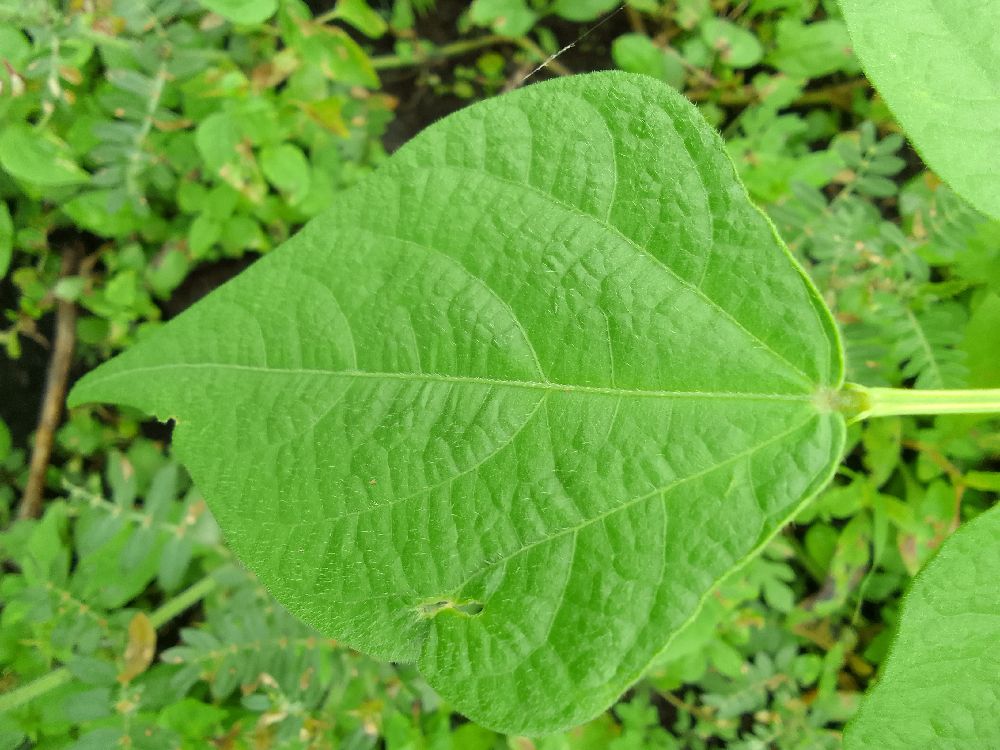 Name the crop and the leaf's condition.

common bean, healthy
